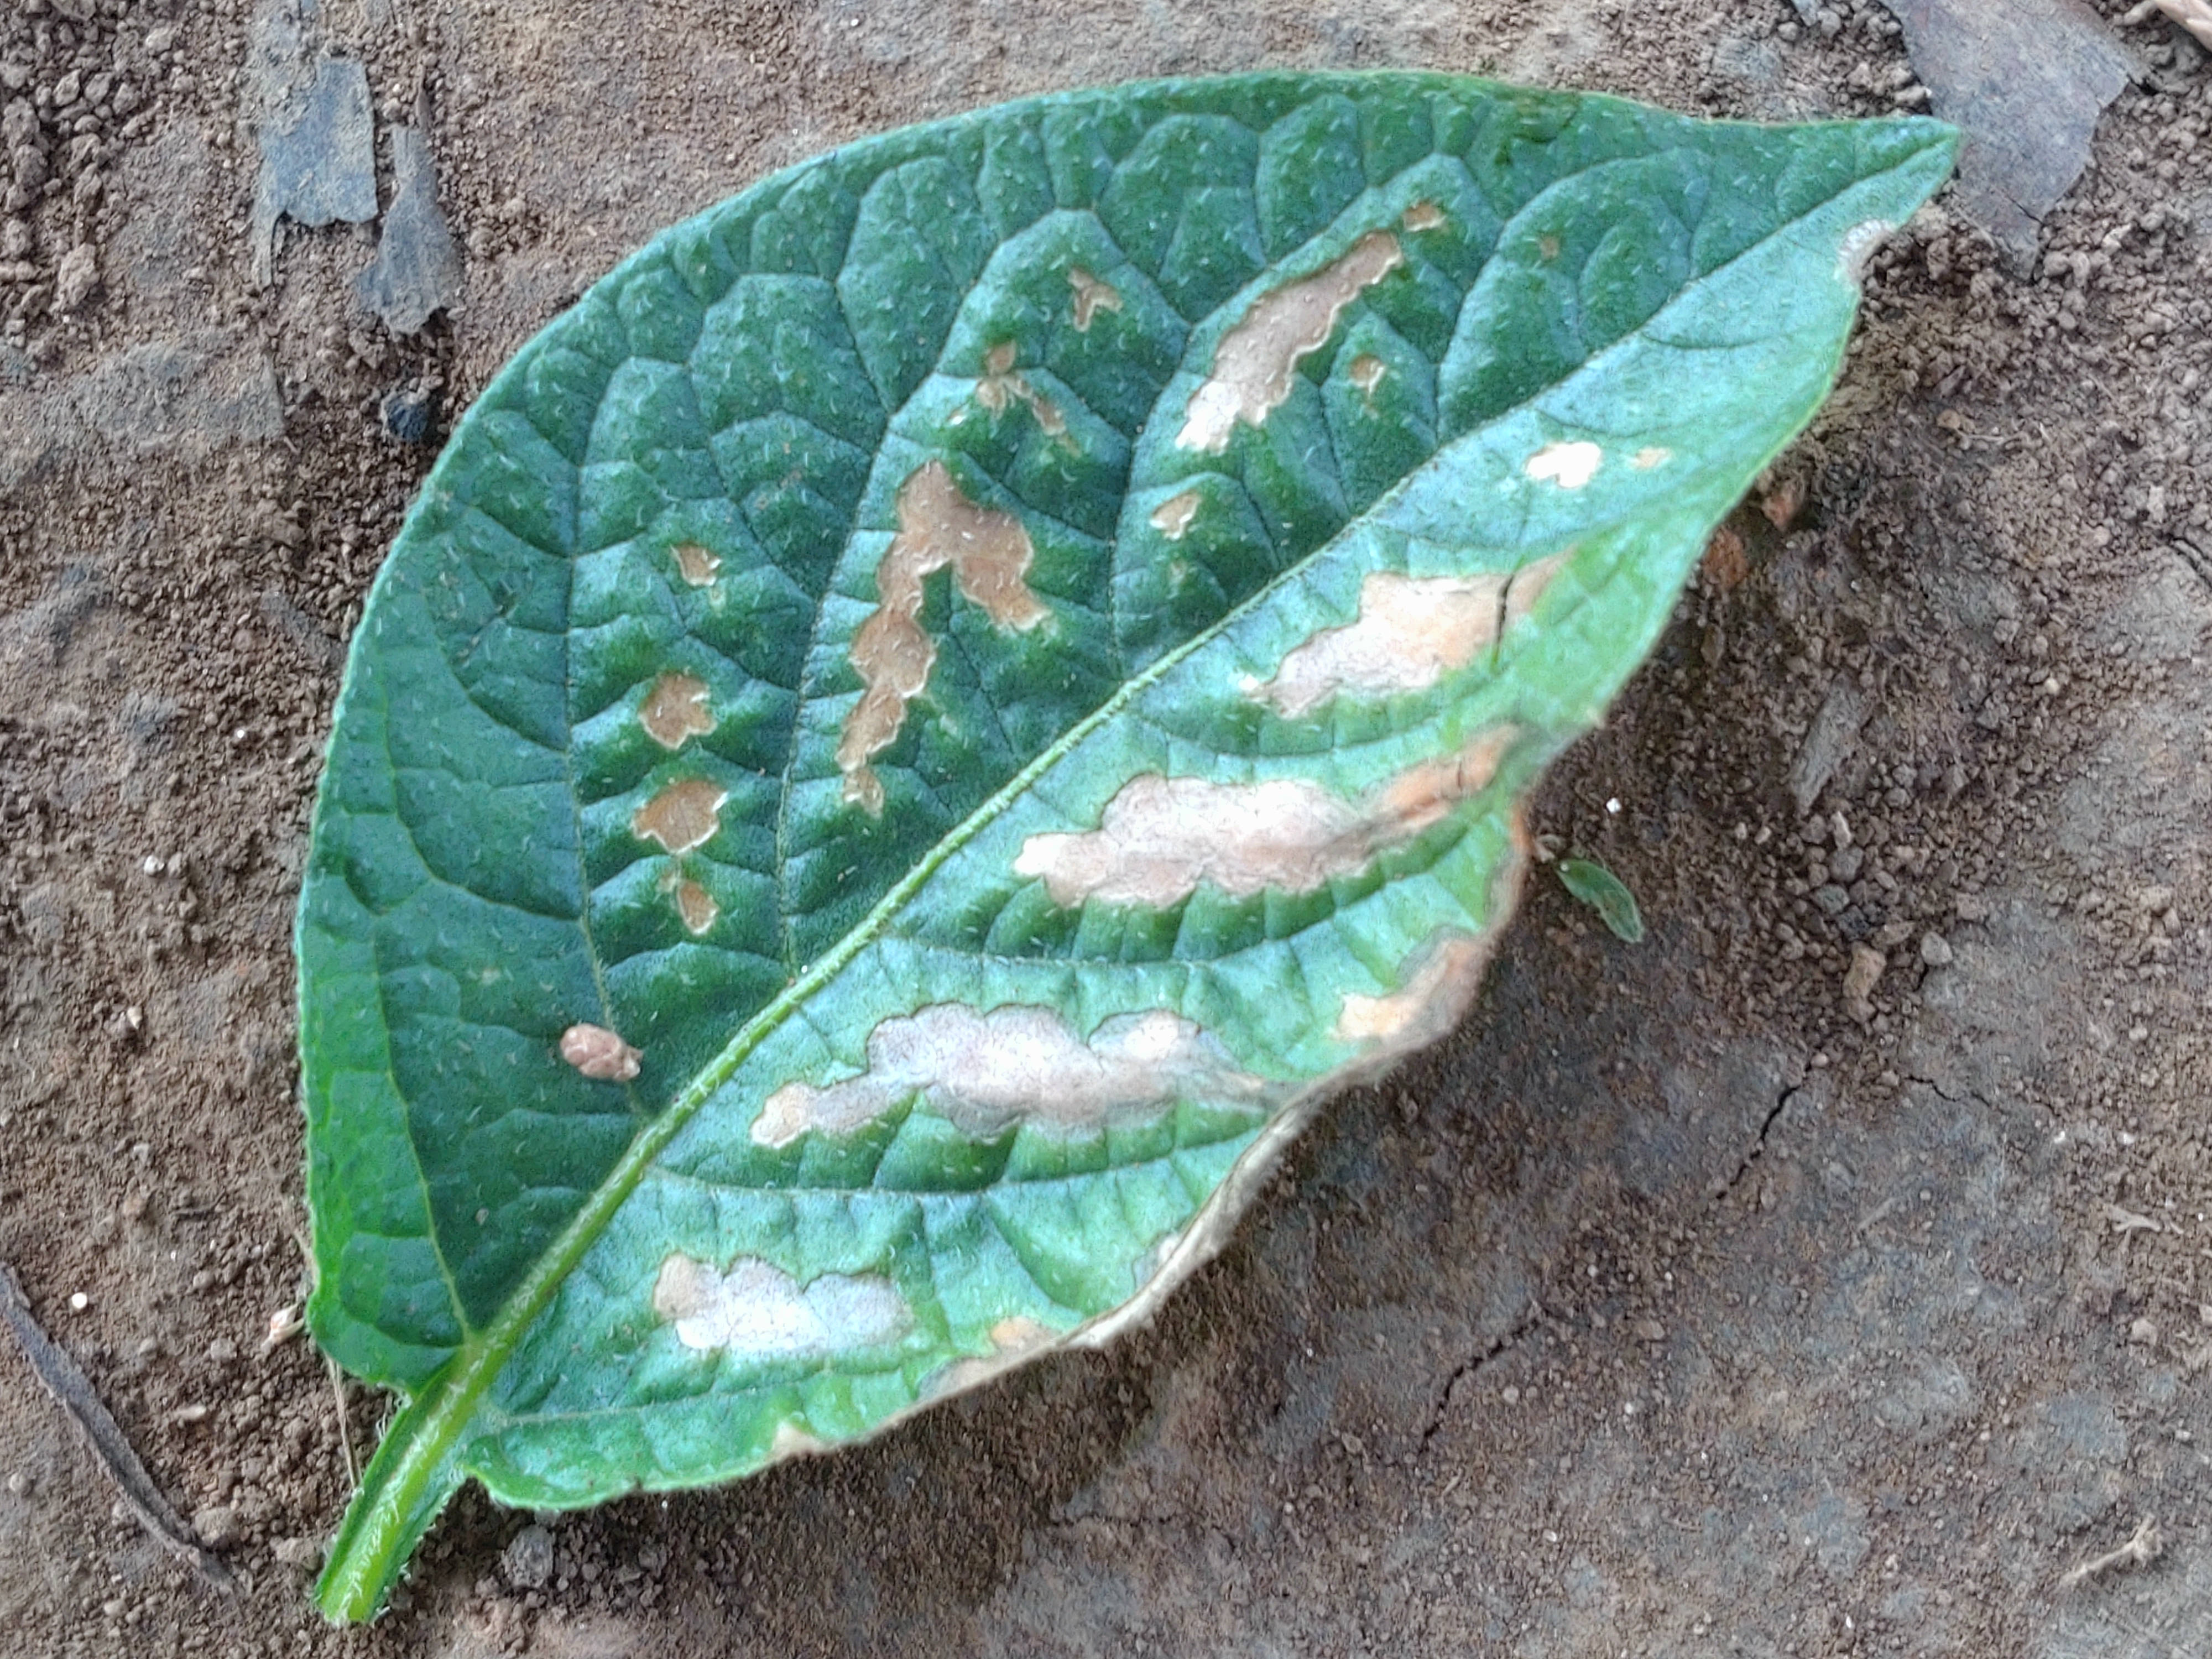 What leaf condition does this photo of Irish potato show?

early blight
